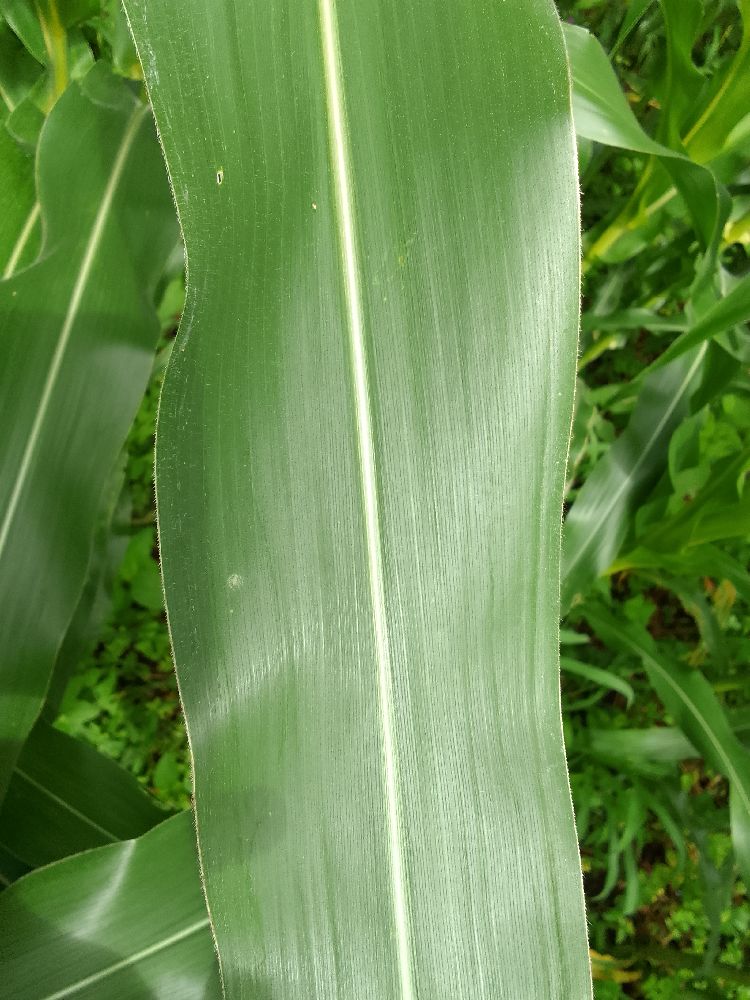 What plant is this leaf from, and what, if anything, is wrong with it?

maize, healthy
